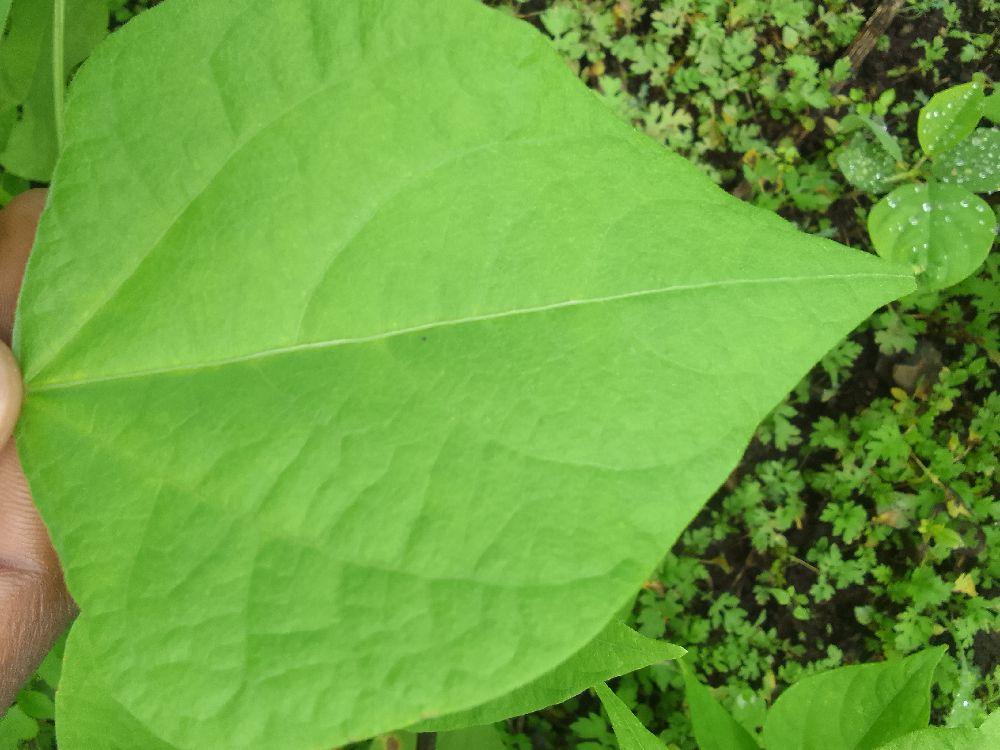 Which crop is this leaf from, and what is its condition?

common bean, healthy
